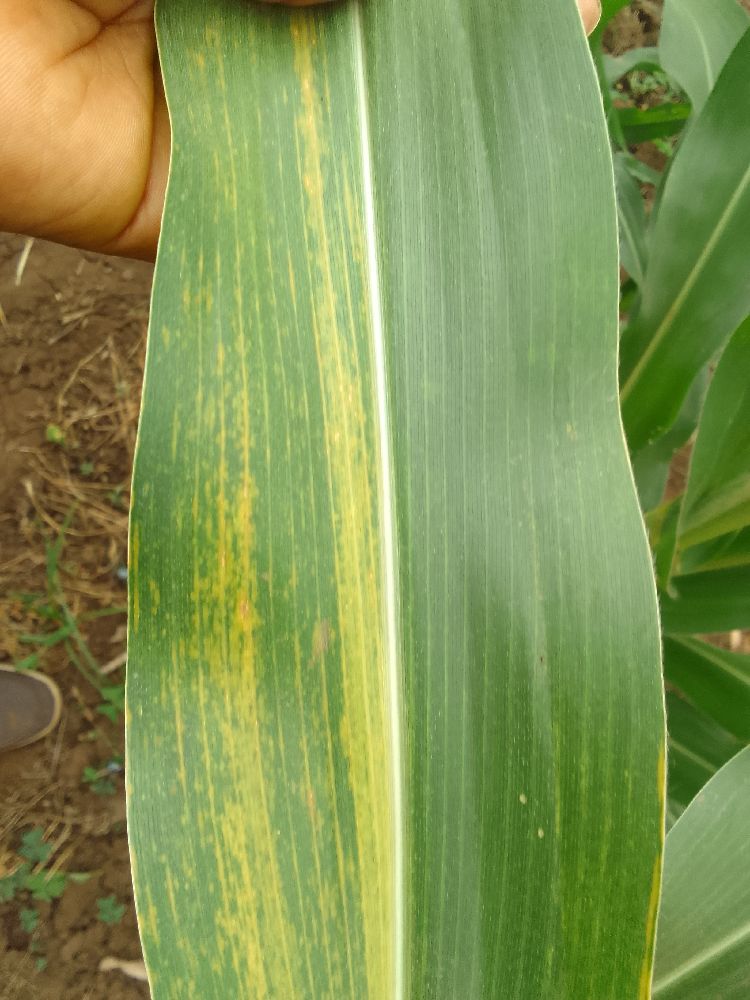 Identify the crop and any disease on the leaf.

maize, maize lethal necrosis
